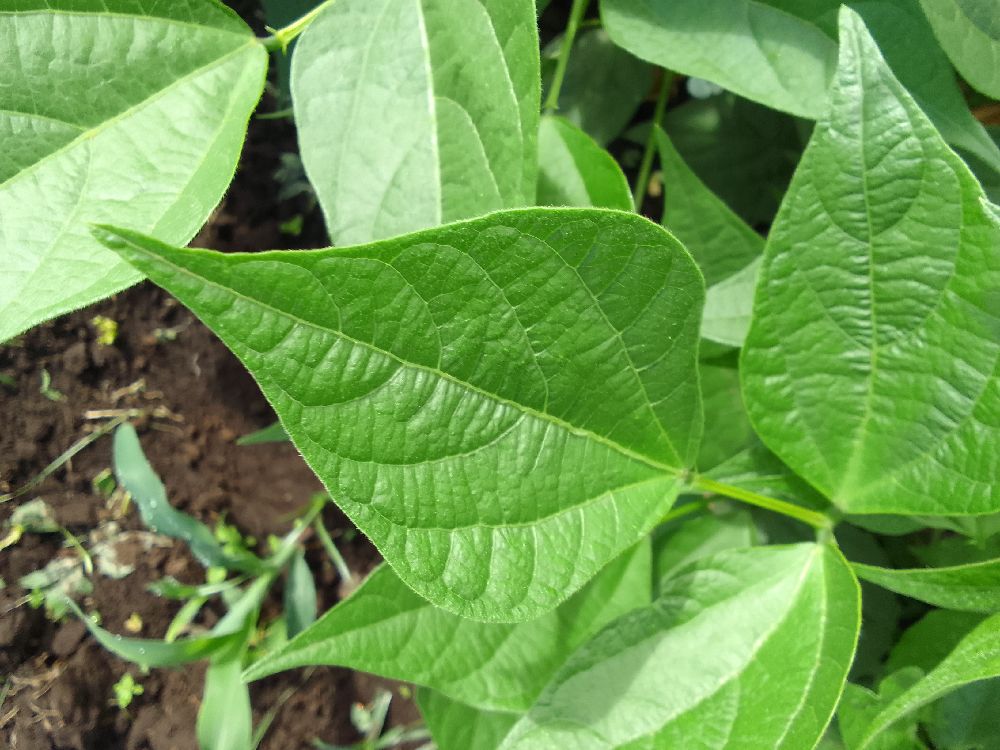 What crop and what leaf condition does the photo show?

common bean, healthy
